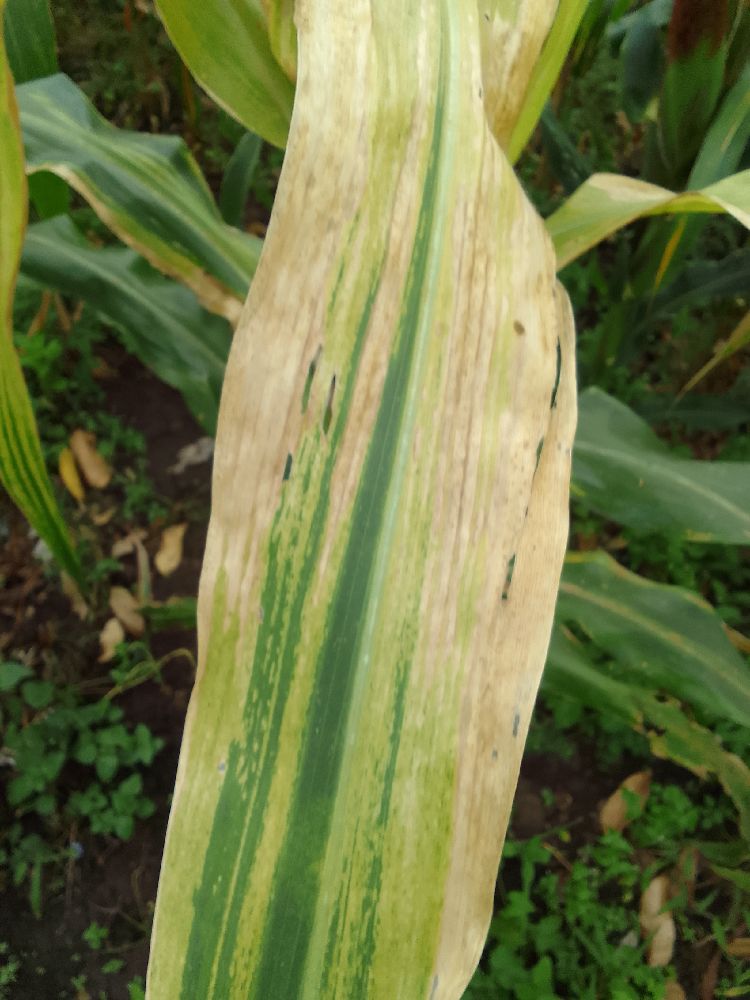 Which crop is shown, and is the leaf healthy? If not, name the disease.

maize, maize lethal necrosis
